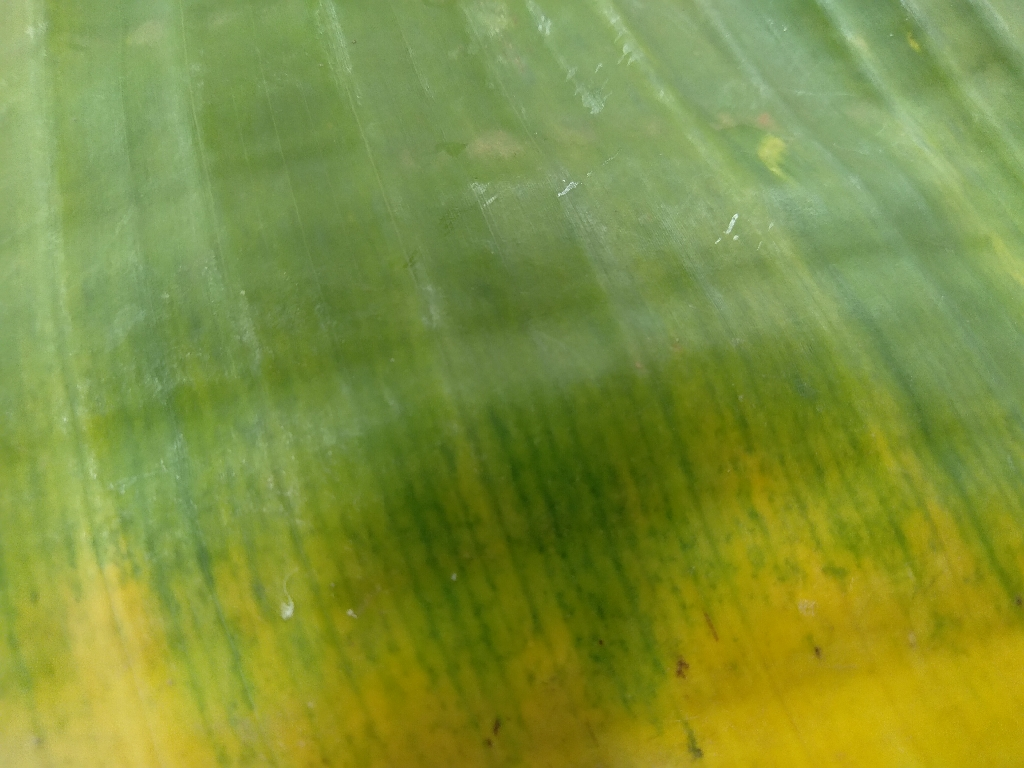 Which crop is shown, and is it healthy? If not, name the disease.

banana, fusarium wilt race 1
